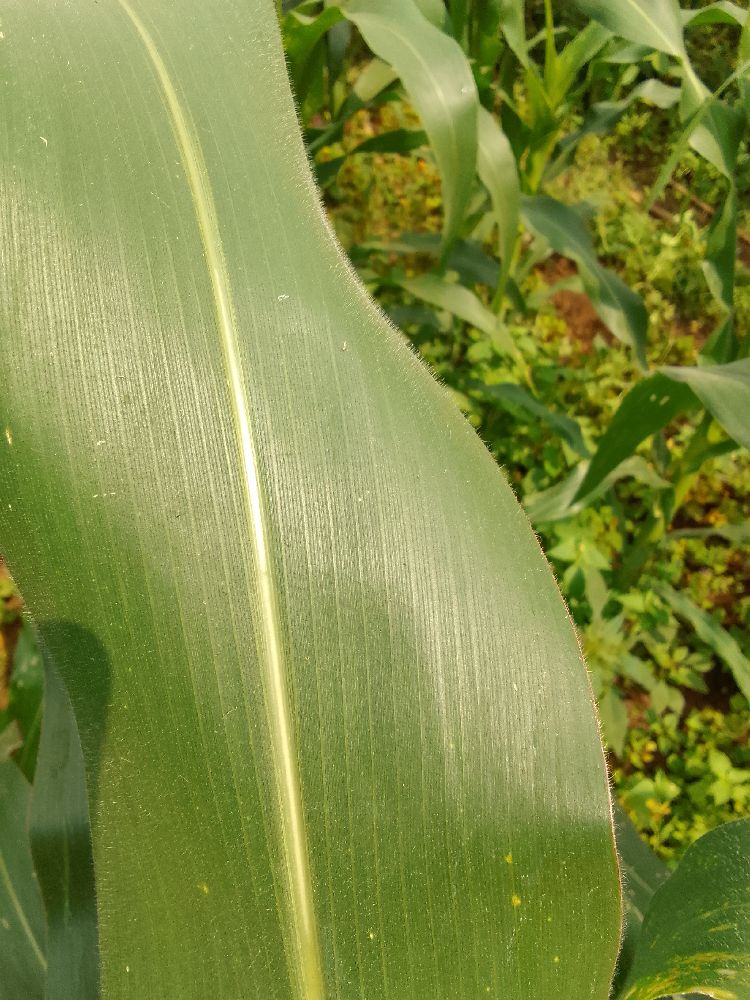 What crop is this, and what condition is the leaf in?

maize, healthy
